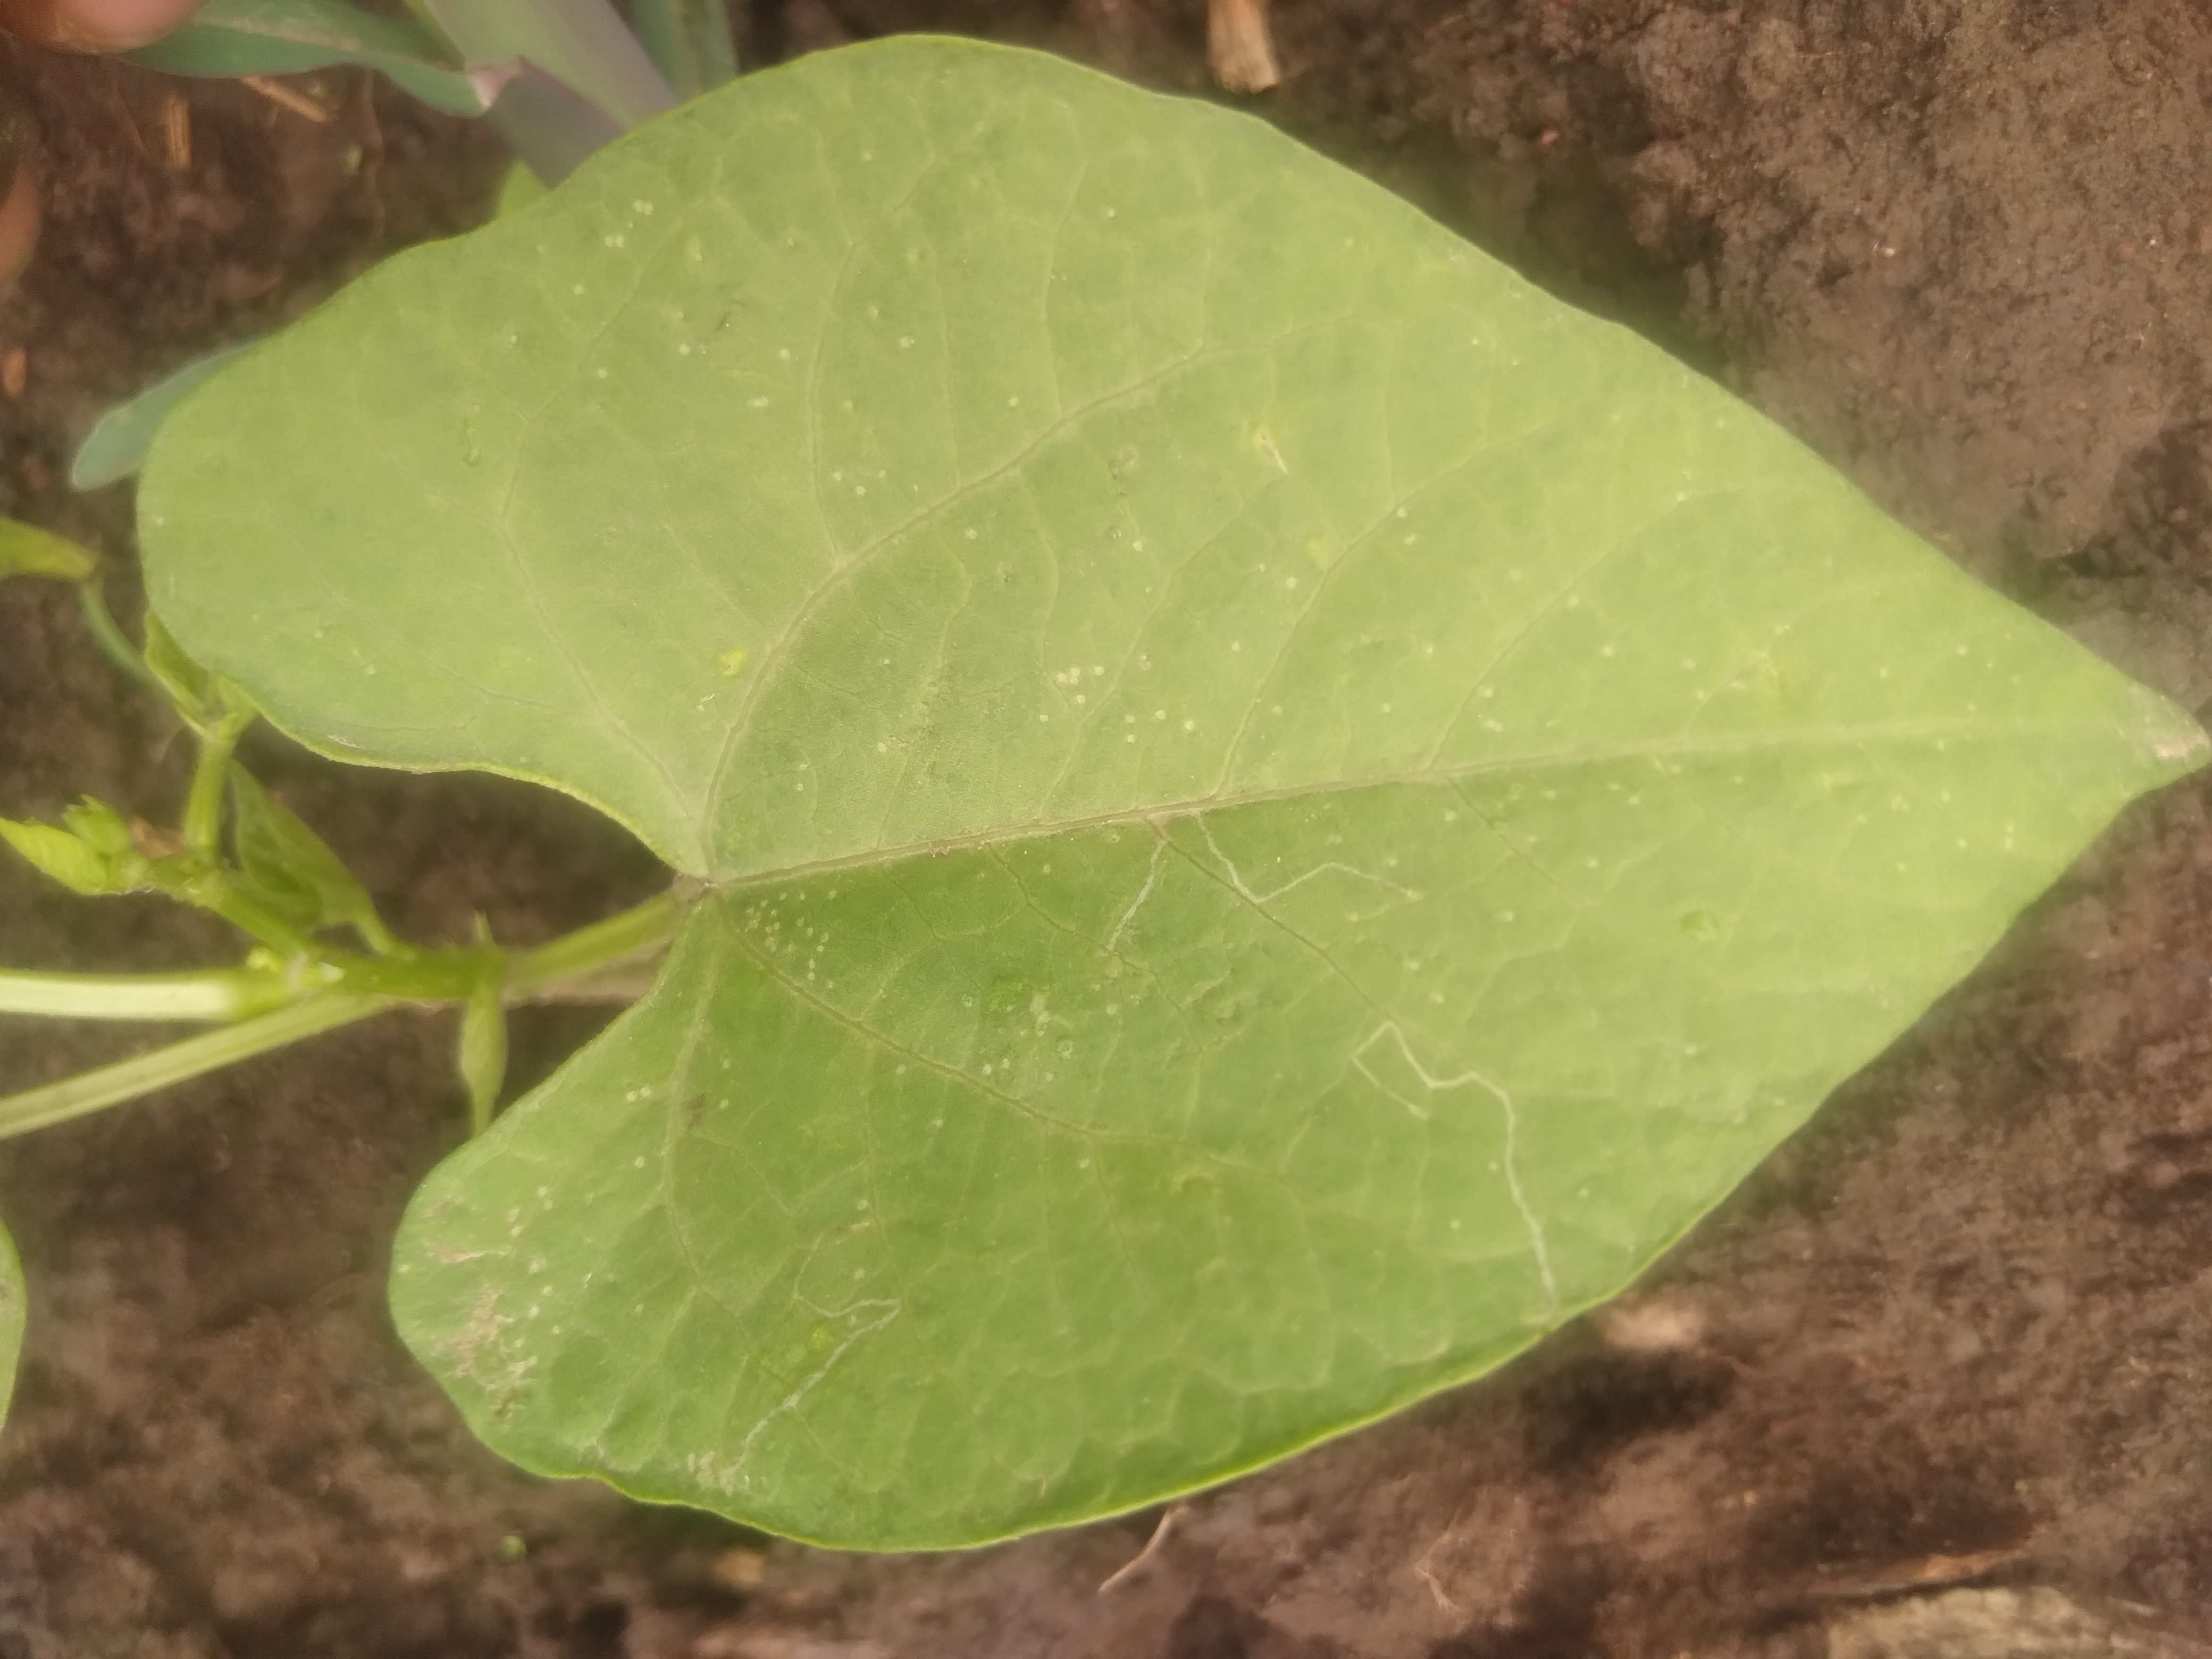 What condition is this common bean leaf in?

healthy
